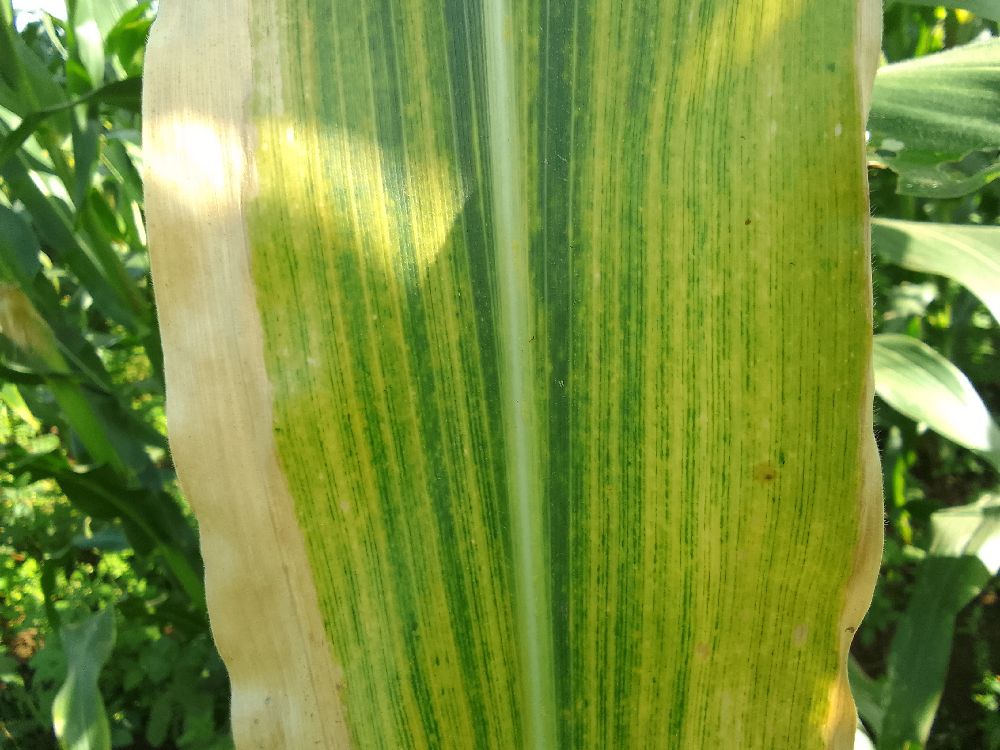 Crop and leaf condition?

maize, maize lethal necrosis
